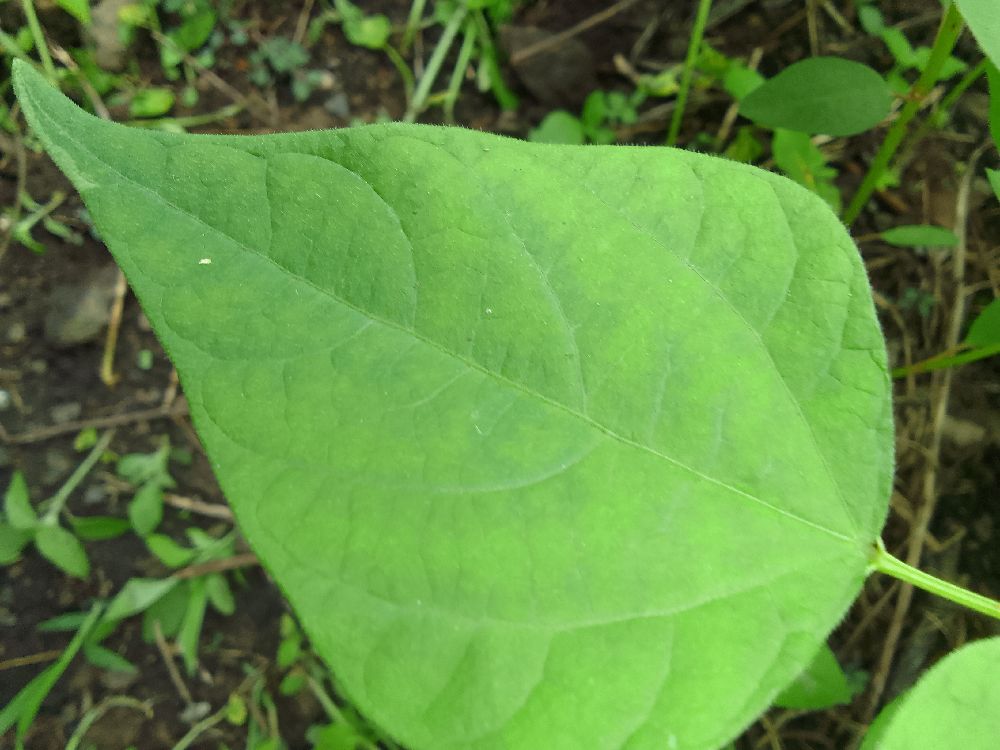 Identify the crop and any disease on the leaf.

common bean, healthy
